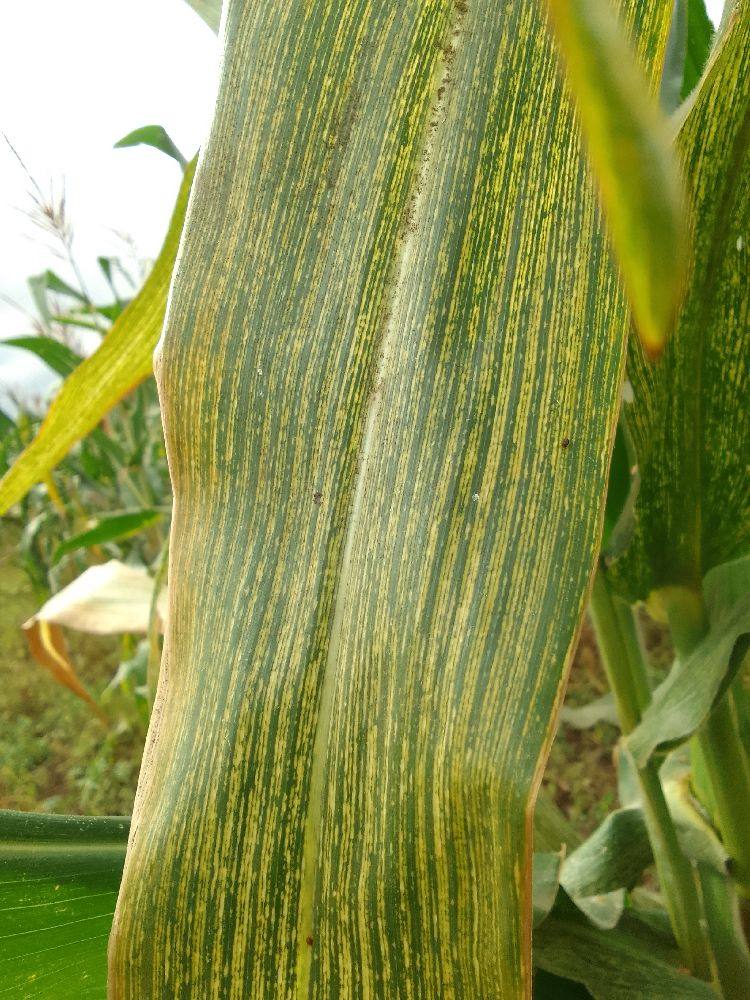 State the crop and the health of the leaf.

maize, maize streak virus
